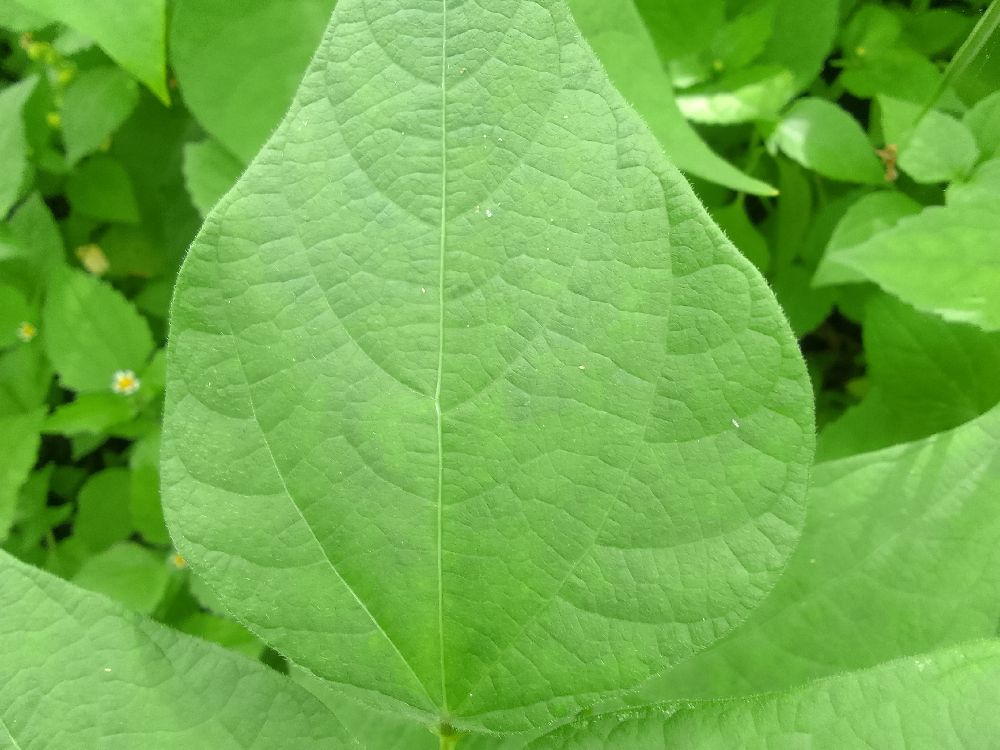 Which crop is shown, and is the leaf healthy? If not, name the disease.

common bean, healthy
